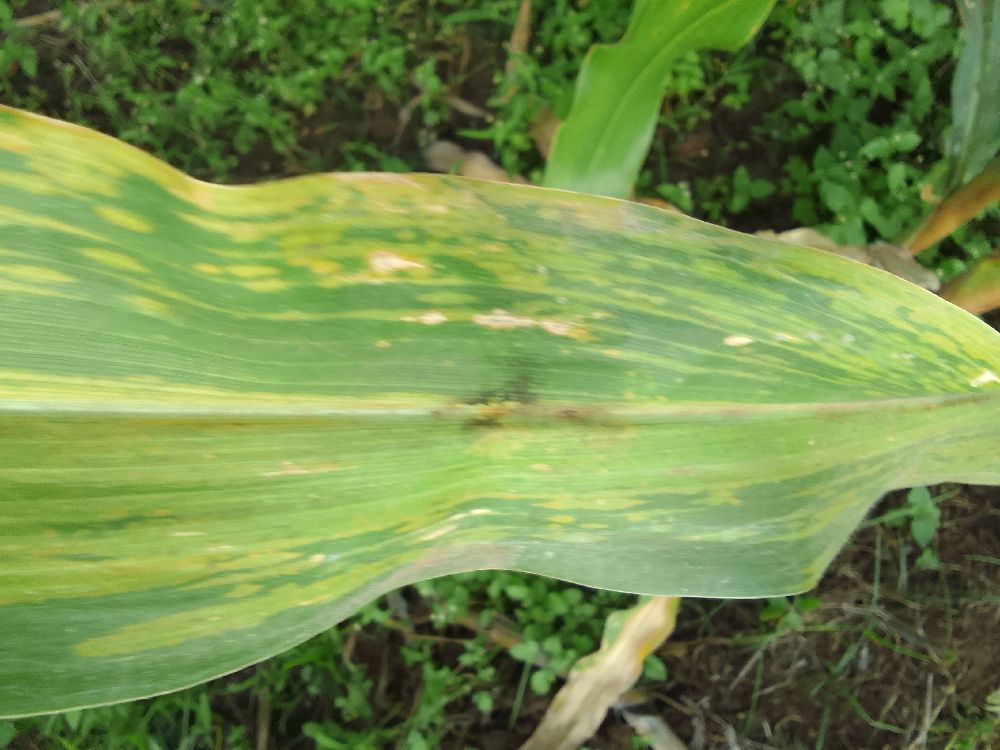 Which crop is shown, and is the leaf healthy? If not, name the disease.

maize, maize lethal necrosis
